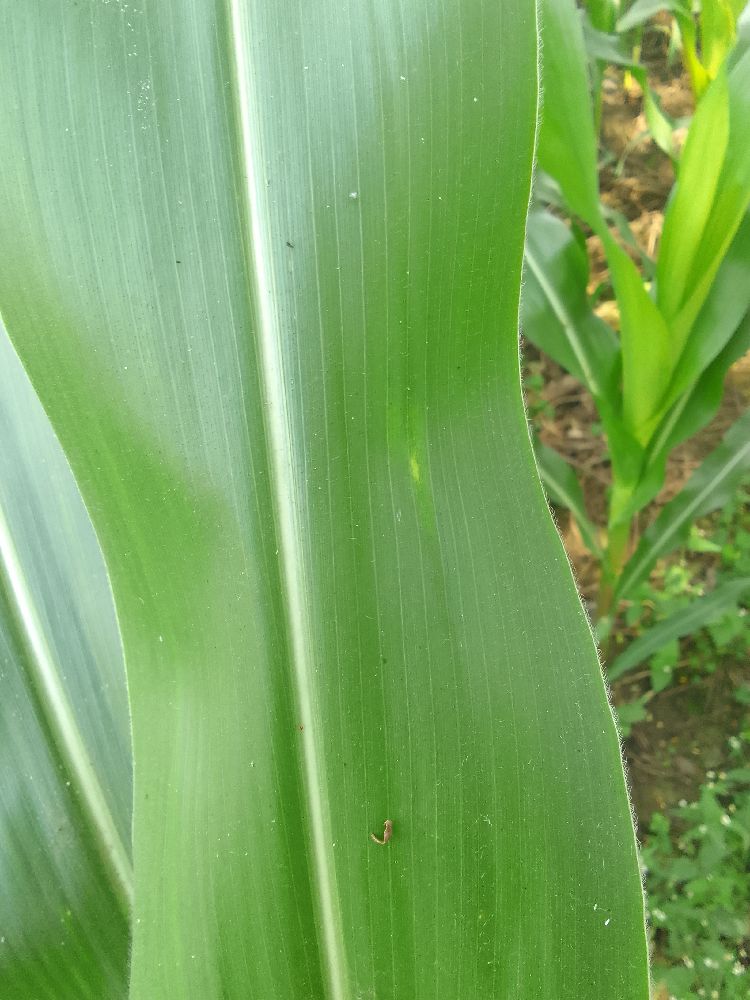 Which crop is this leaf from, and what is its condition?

maize, healthy
